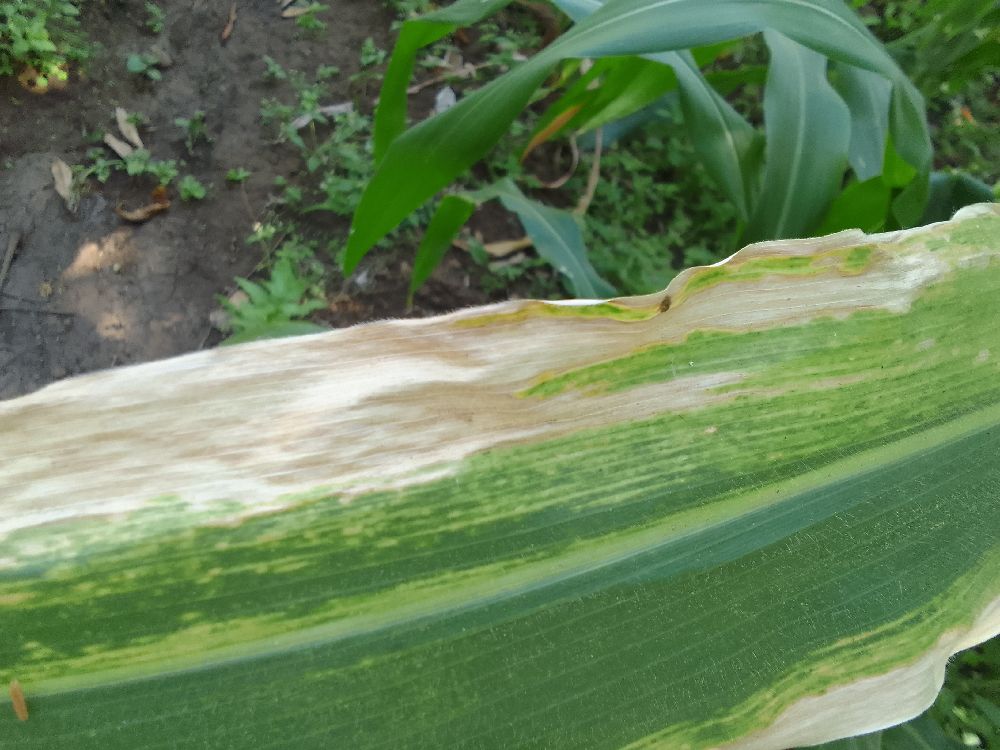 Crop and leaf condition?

maize, maize lethal necrosis
